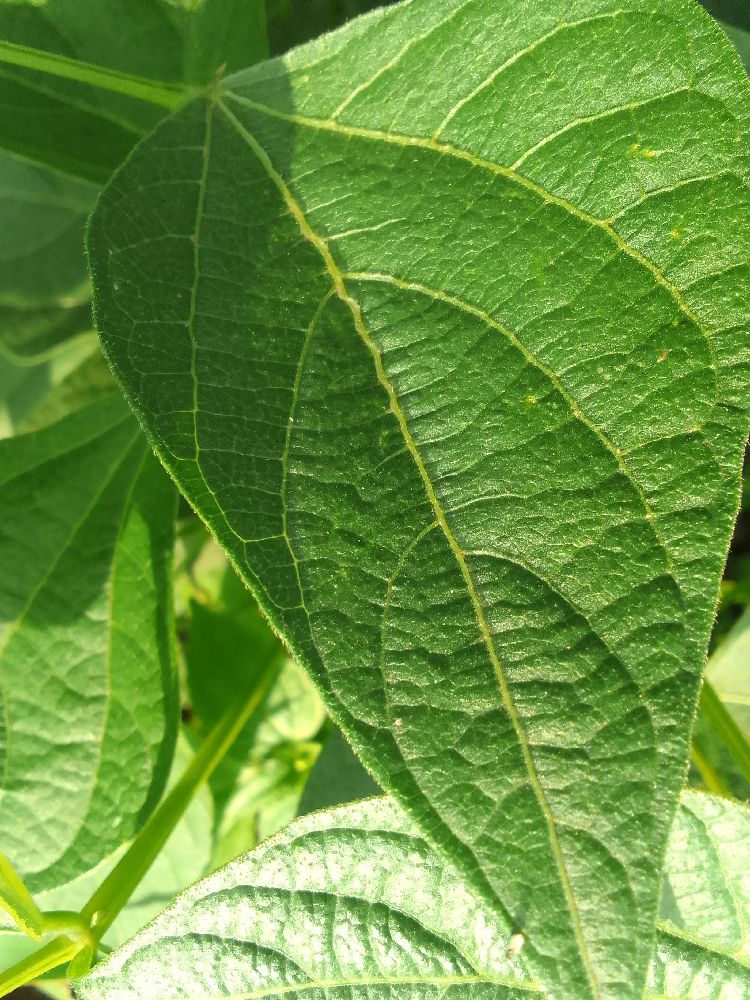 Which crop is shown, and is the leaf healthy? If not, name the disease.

common bean, healthy
